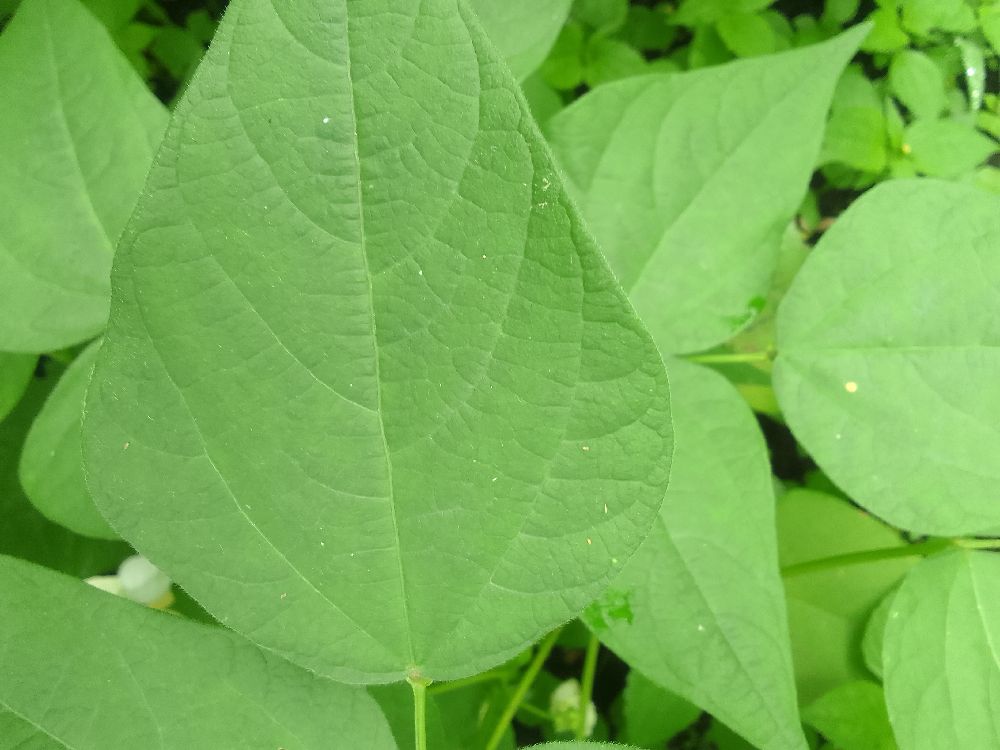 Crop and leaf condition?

common bean, healthy
